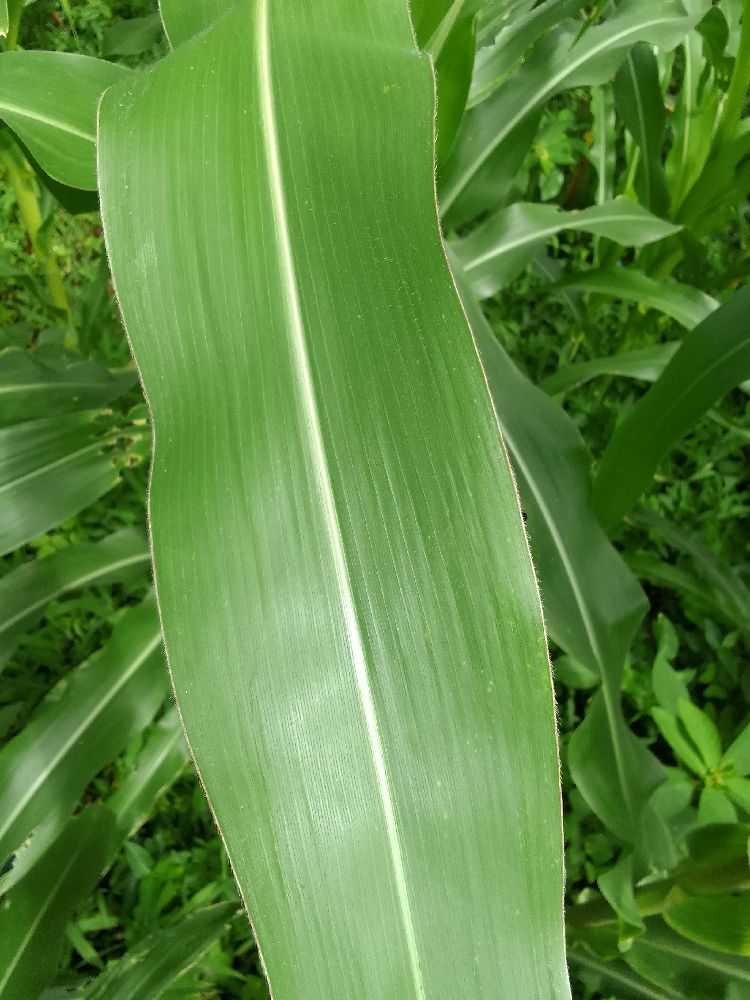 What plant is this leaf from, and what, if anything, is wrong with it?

maize, healthy
